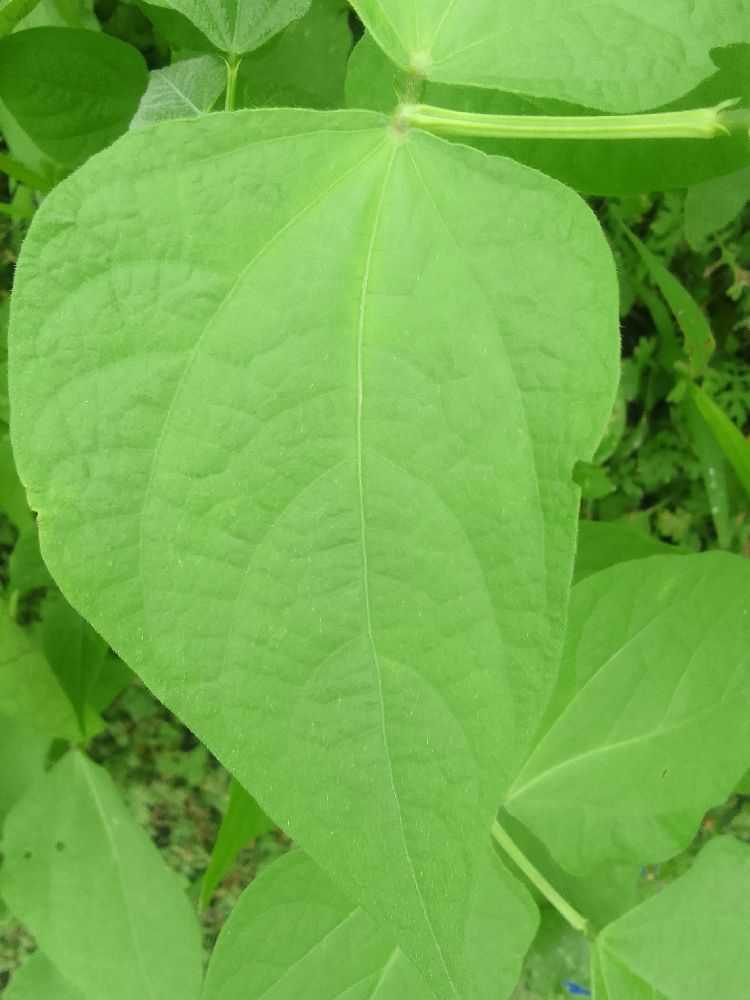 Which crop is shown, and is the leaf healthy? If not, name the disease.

common bean, healthy
